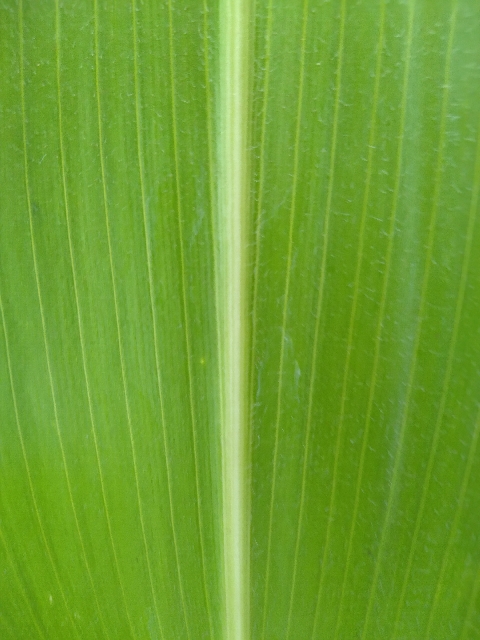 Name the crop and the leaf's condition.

maize, healthy
